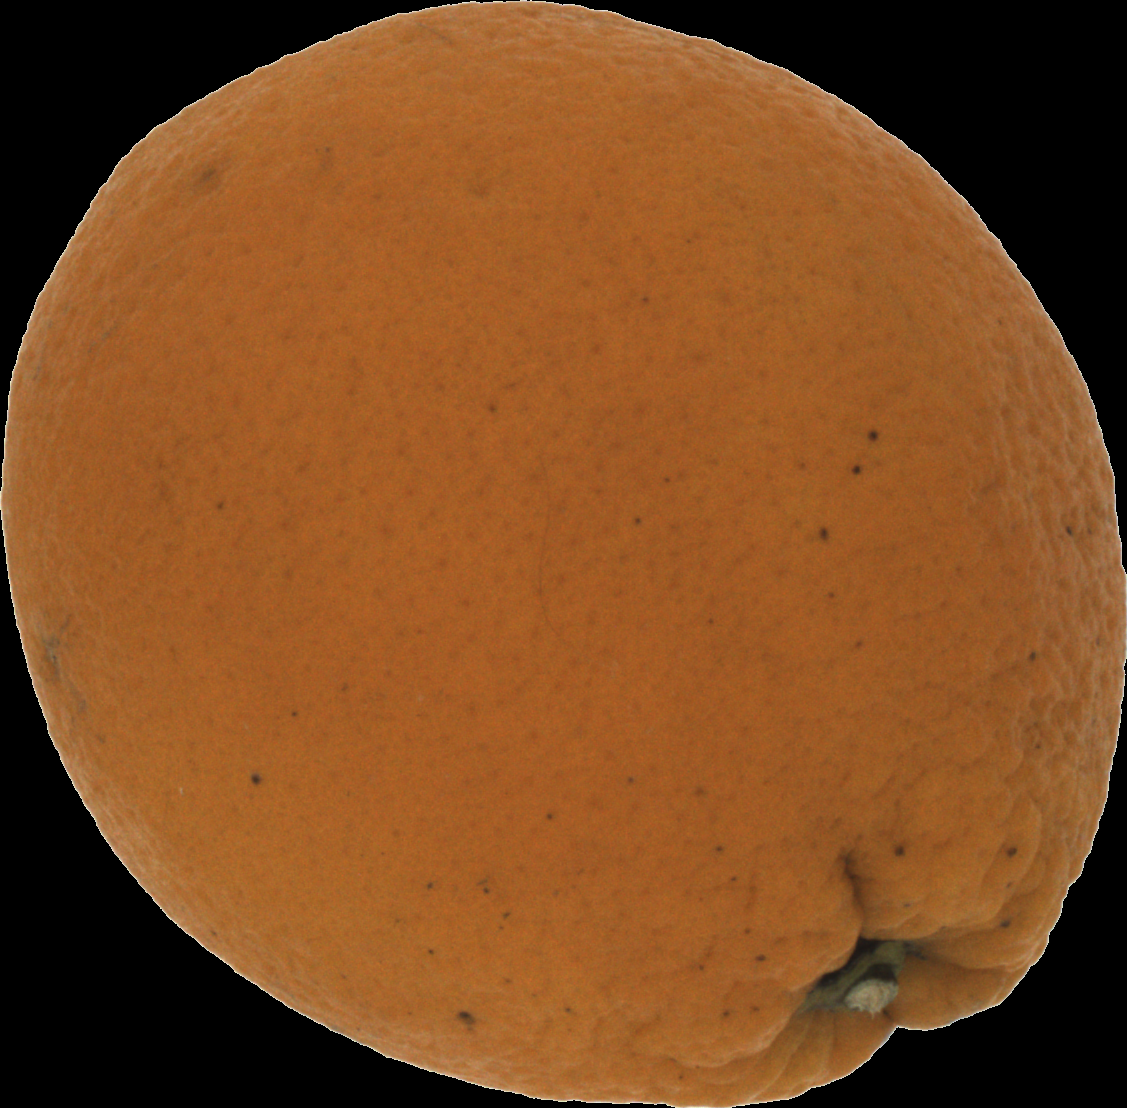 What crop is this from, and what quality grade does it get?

orange, bad
